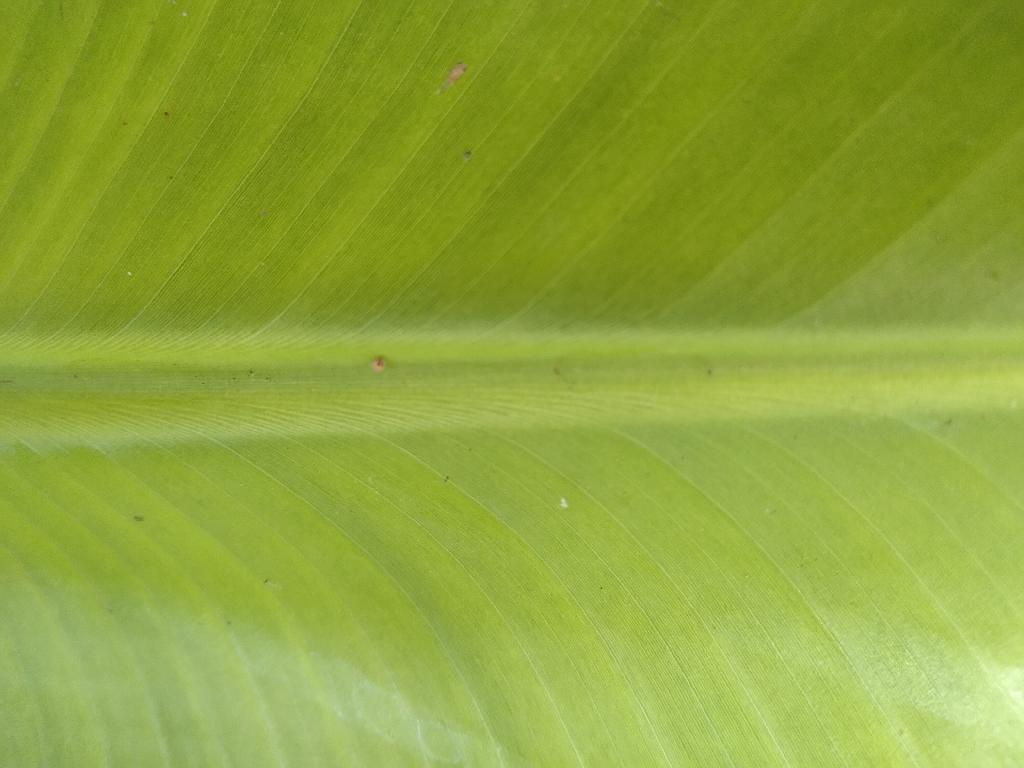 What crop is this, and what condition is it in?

banana, healthy
